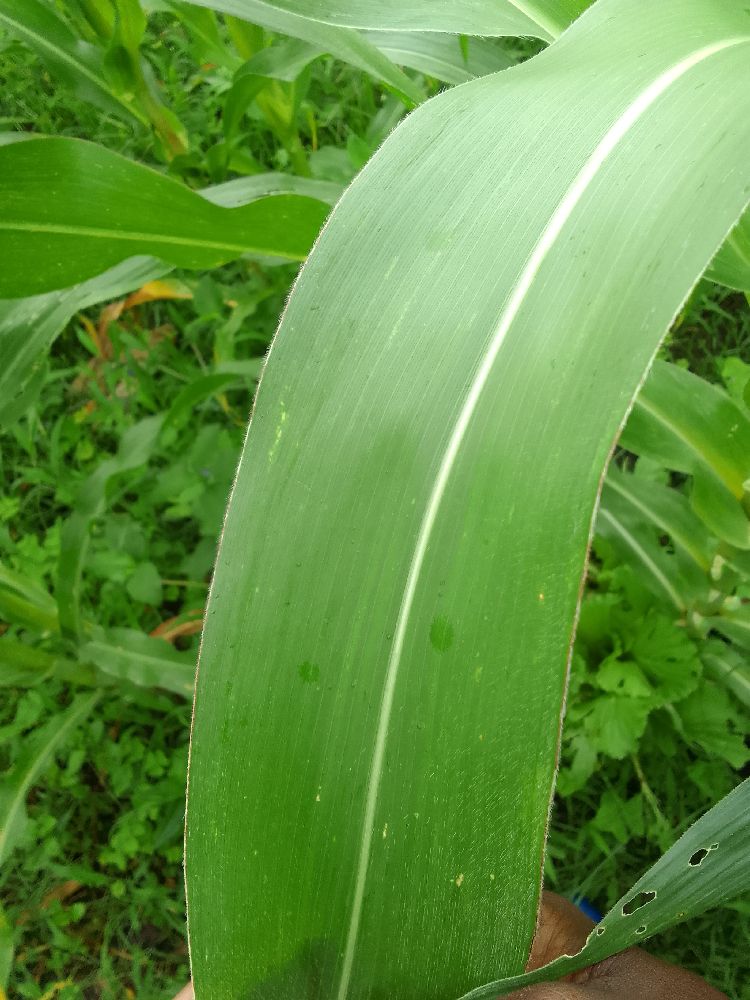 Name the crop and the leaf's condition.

maize, healthy
